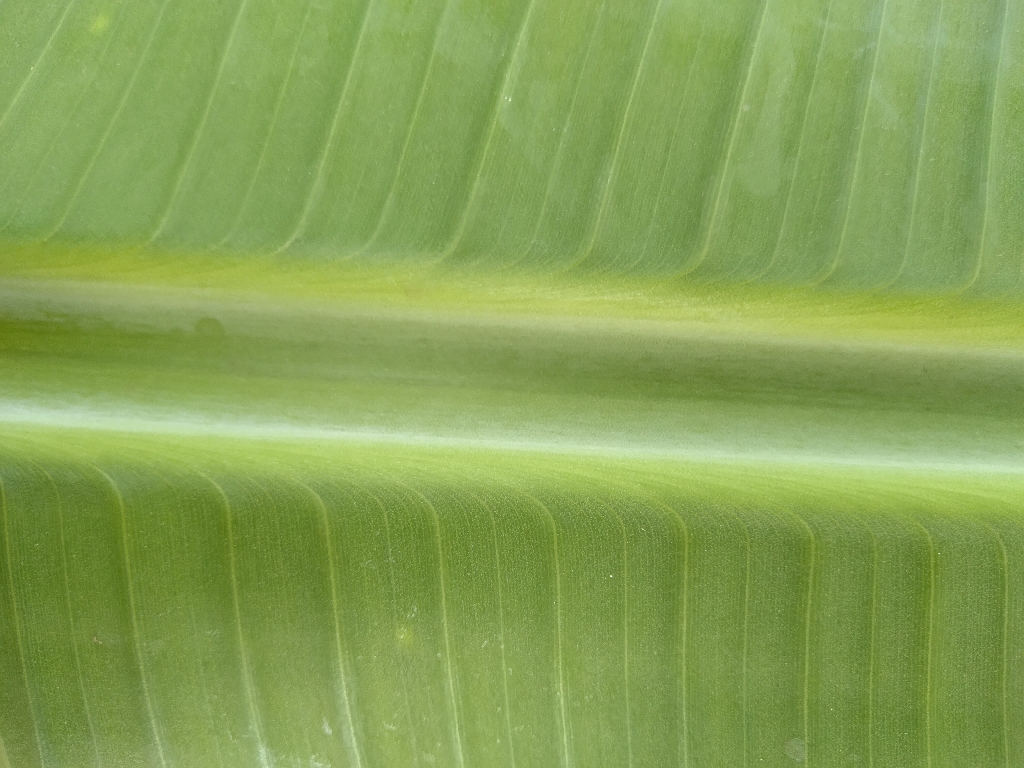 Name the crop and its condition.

banana, healthy
